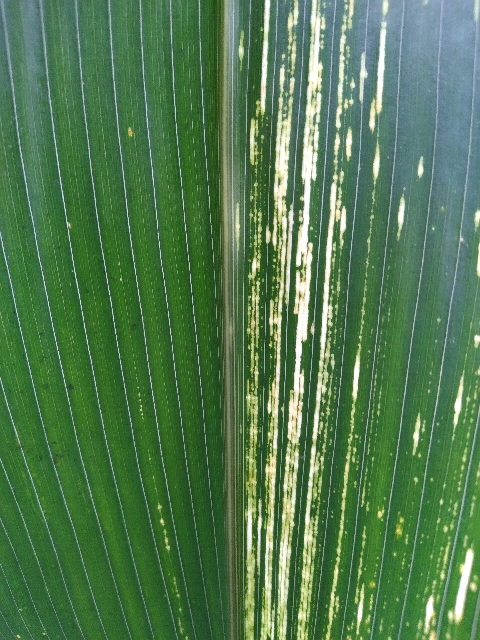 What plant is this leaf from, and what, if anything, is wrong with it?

maize, maize streak virus
